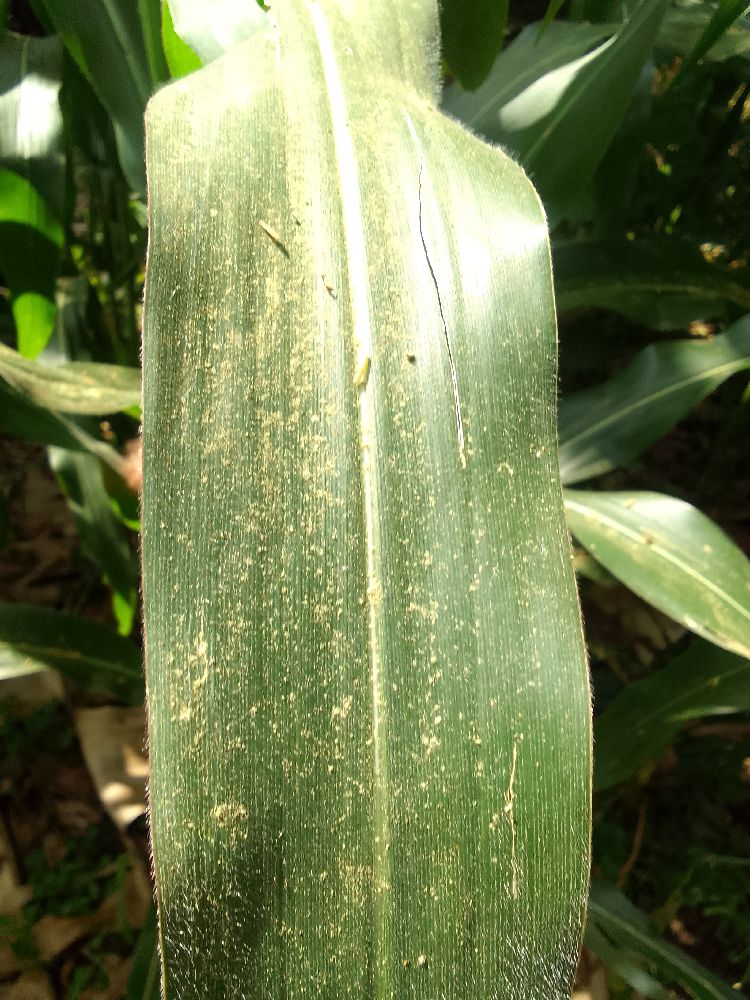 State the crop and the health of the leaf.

maize, healthy
